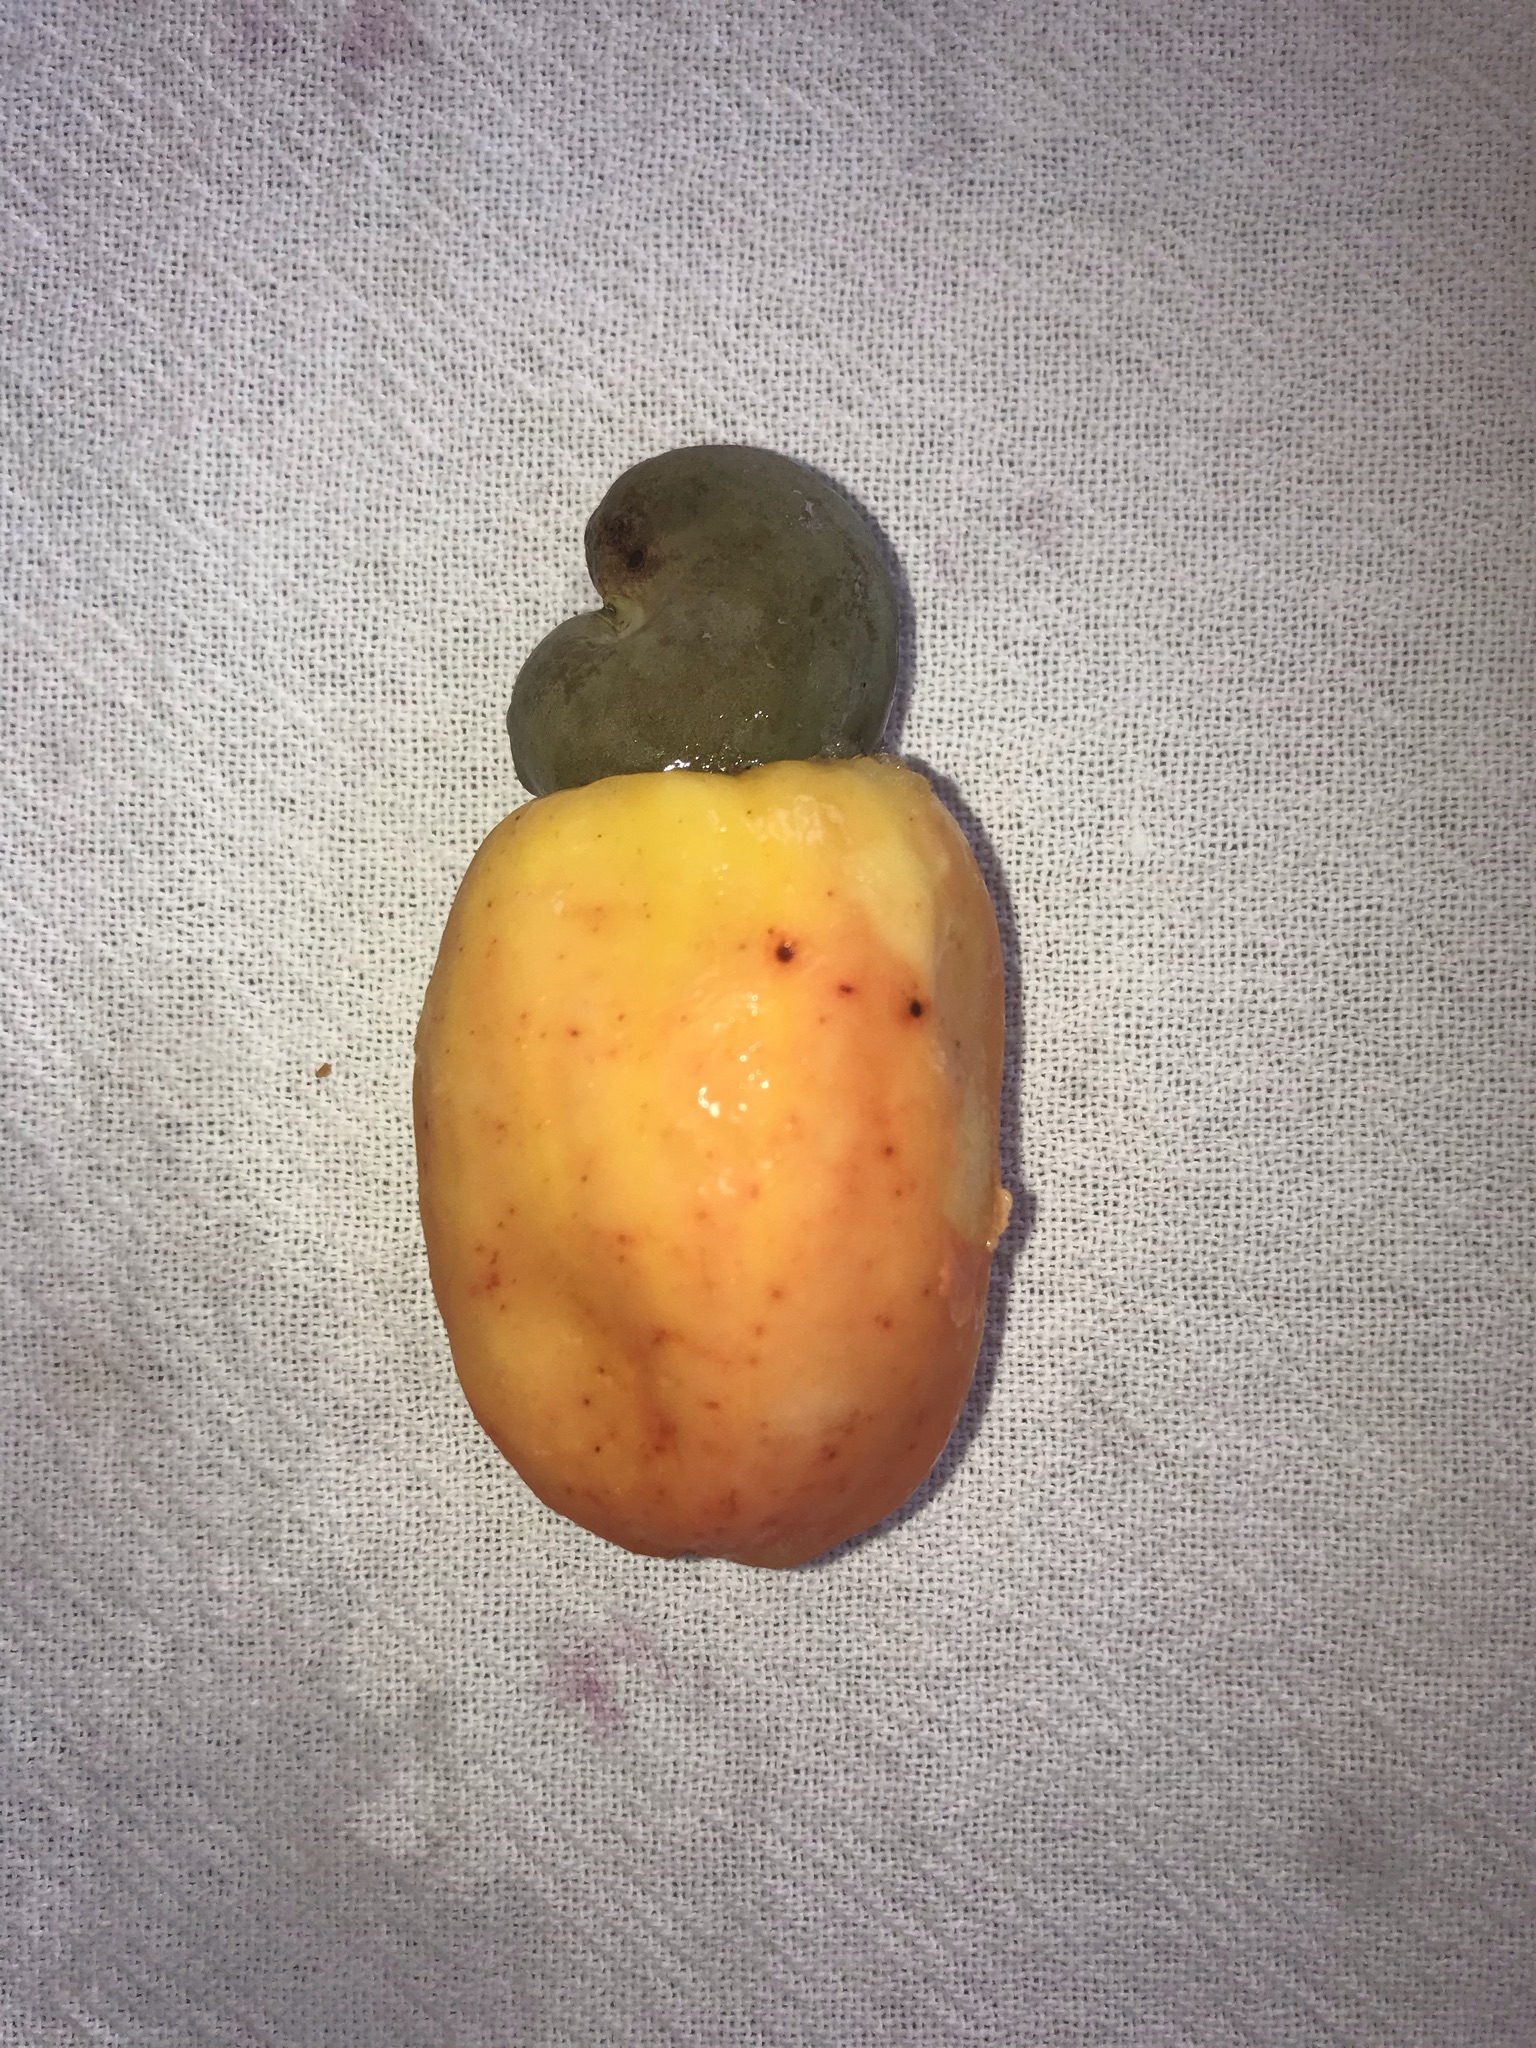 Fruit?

caju amarelo
